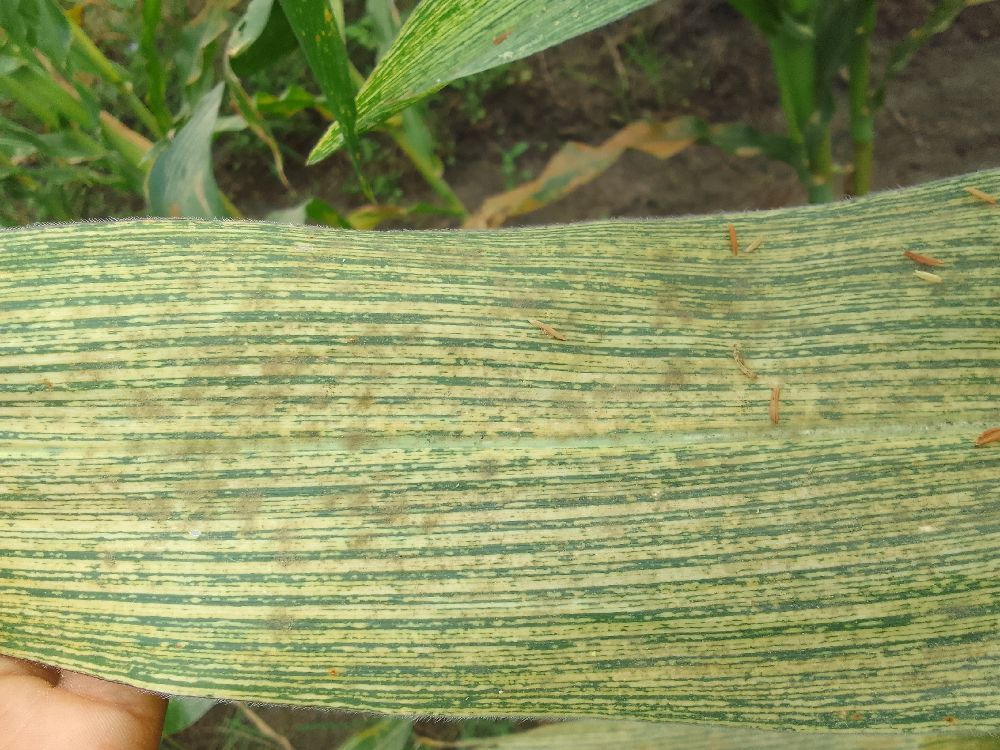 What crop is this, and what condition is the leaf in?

maize, maize streak virus
